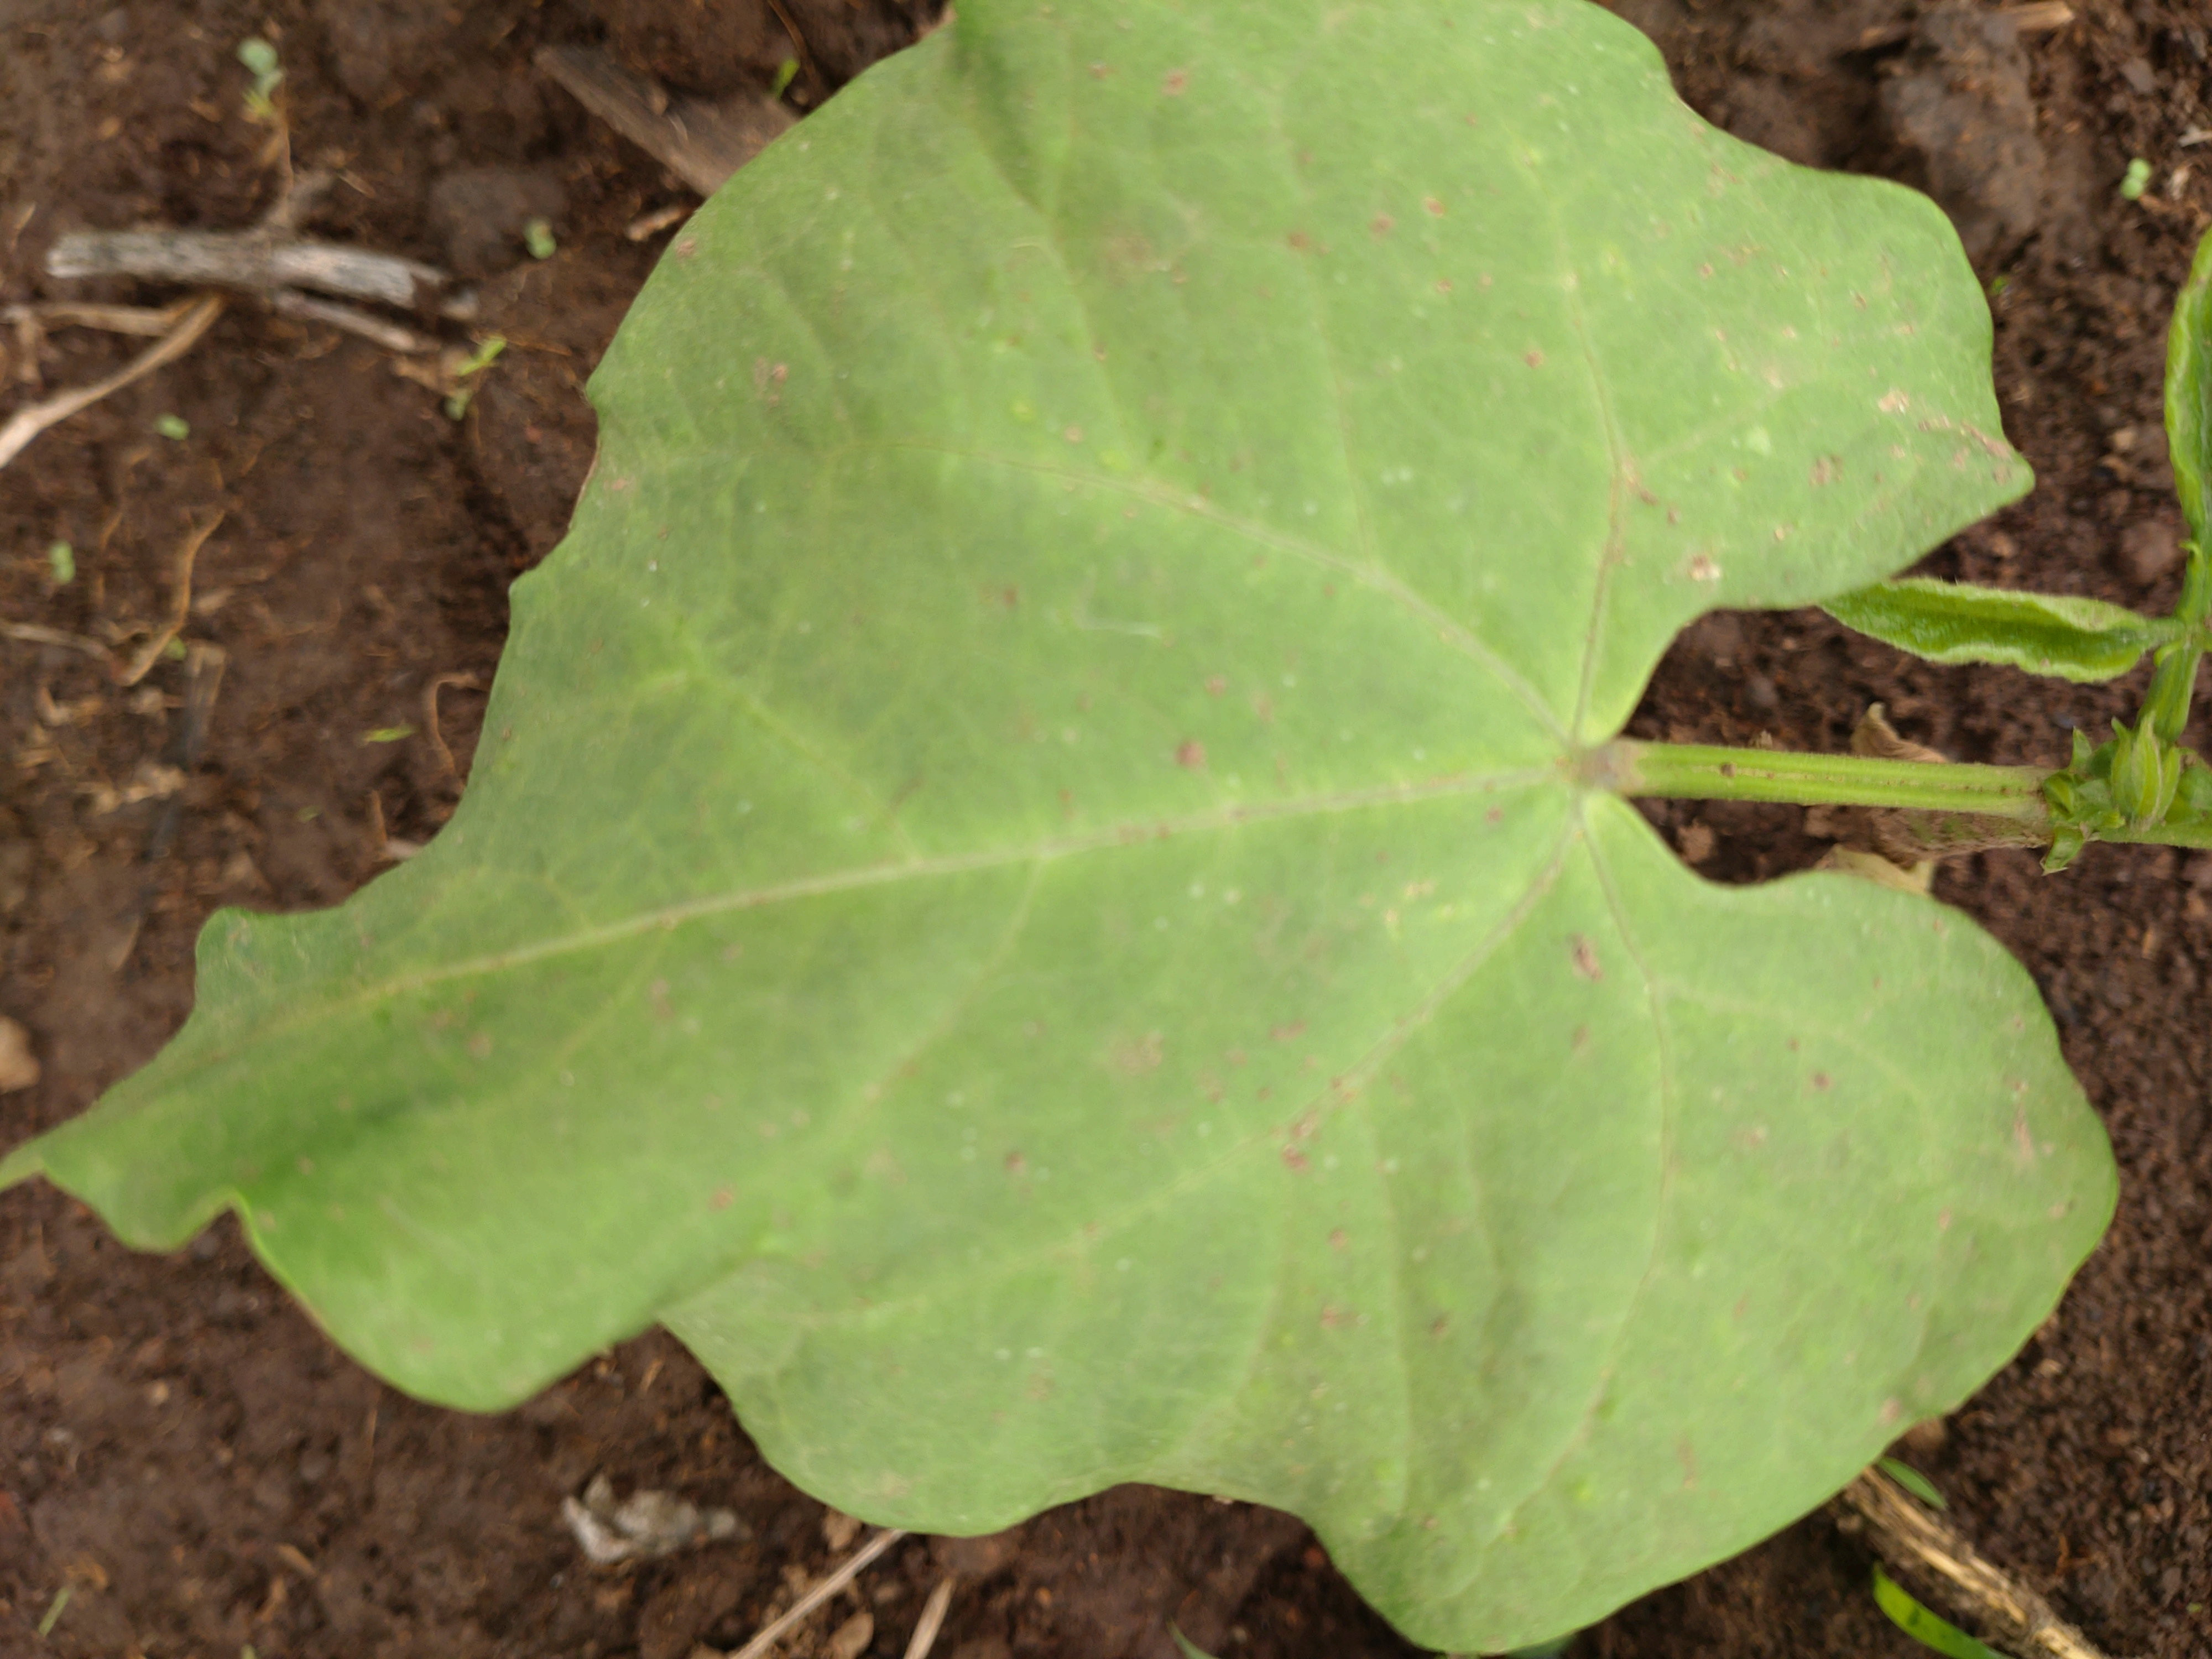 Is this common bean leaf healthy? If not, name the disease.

healthy
